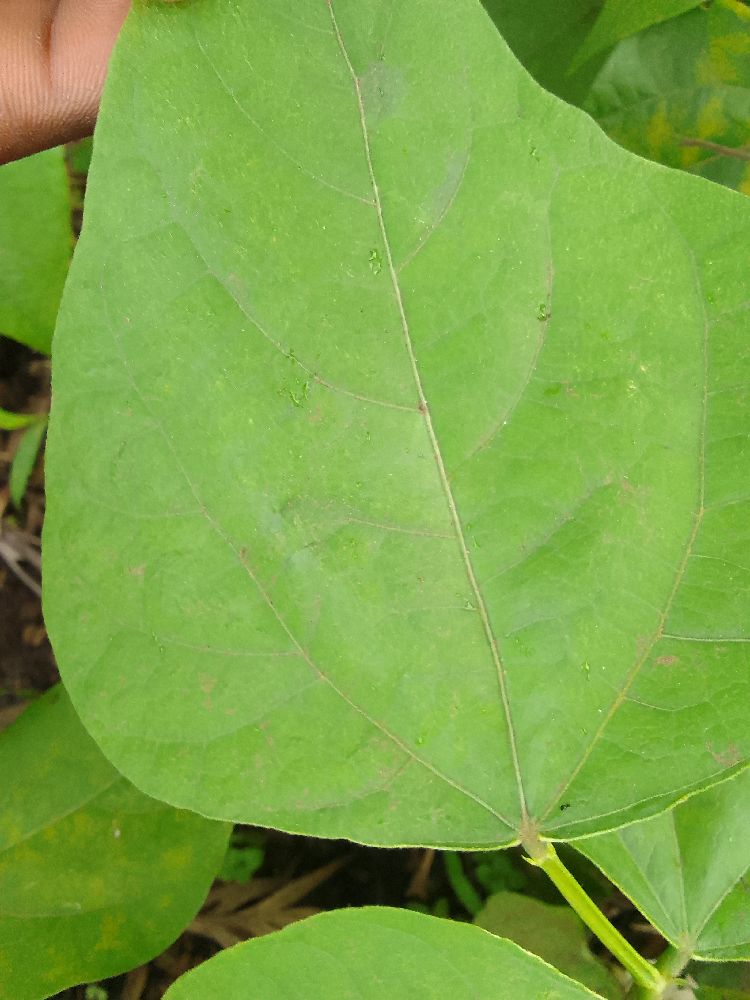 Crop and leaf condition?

common bean, healthy
